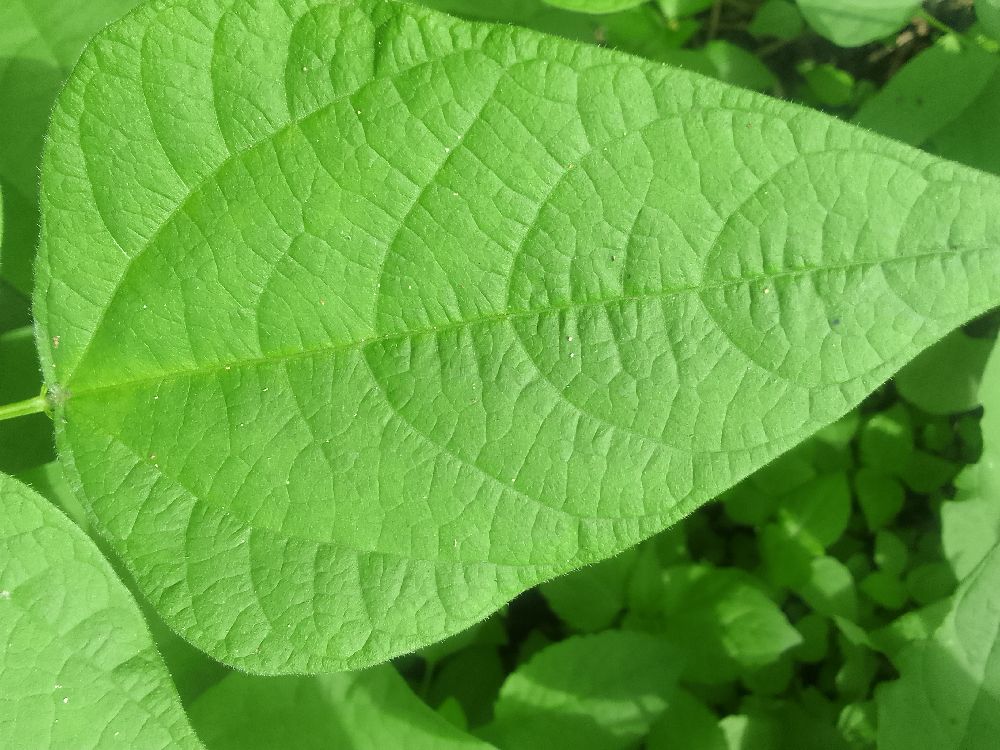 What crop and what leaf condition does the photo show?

common bean, healthy
